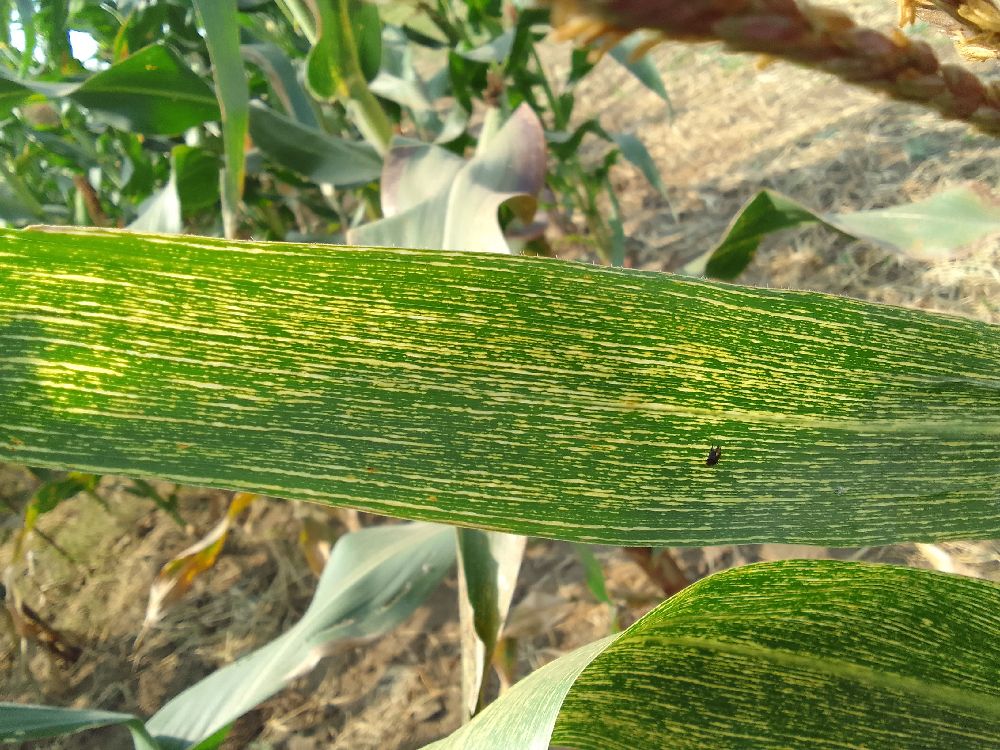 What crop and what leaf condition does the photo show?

maize, maize streak virus
